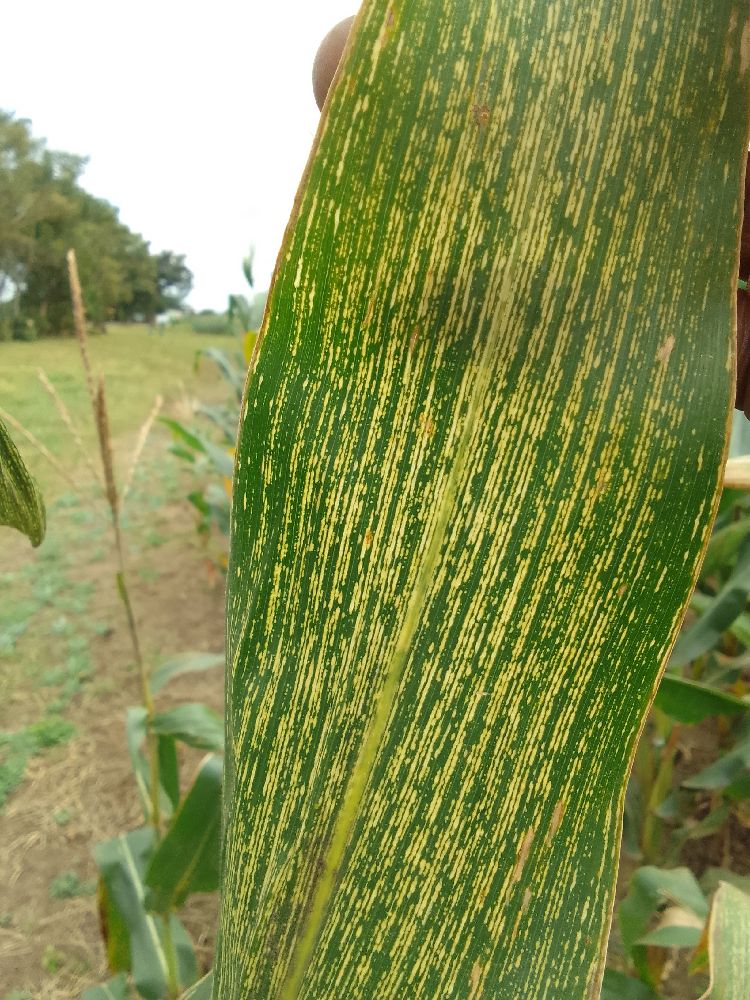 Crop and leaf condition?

maize, maize streak virus
